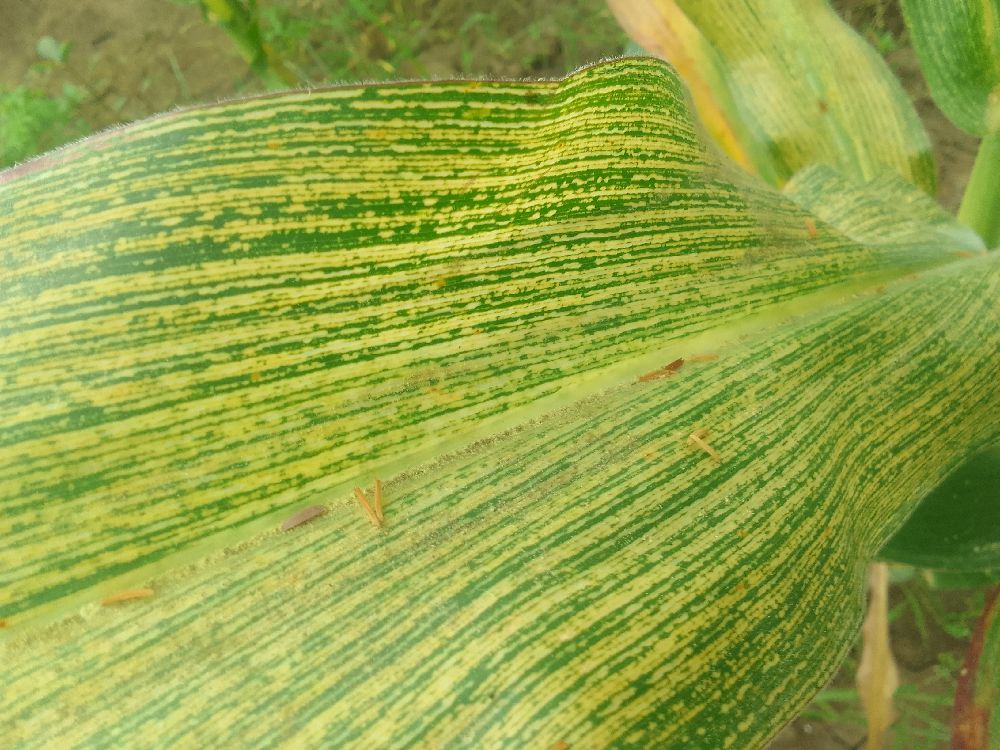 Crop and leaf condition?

maize, maize streak virus
